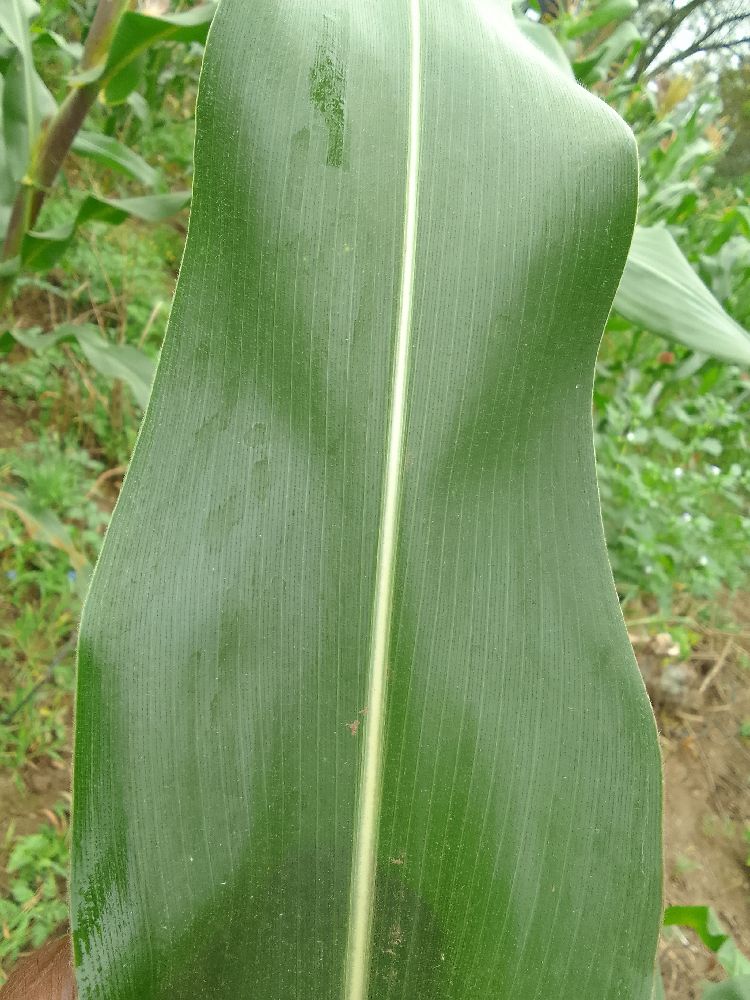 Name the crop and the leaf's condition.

maize, healthy
